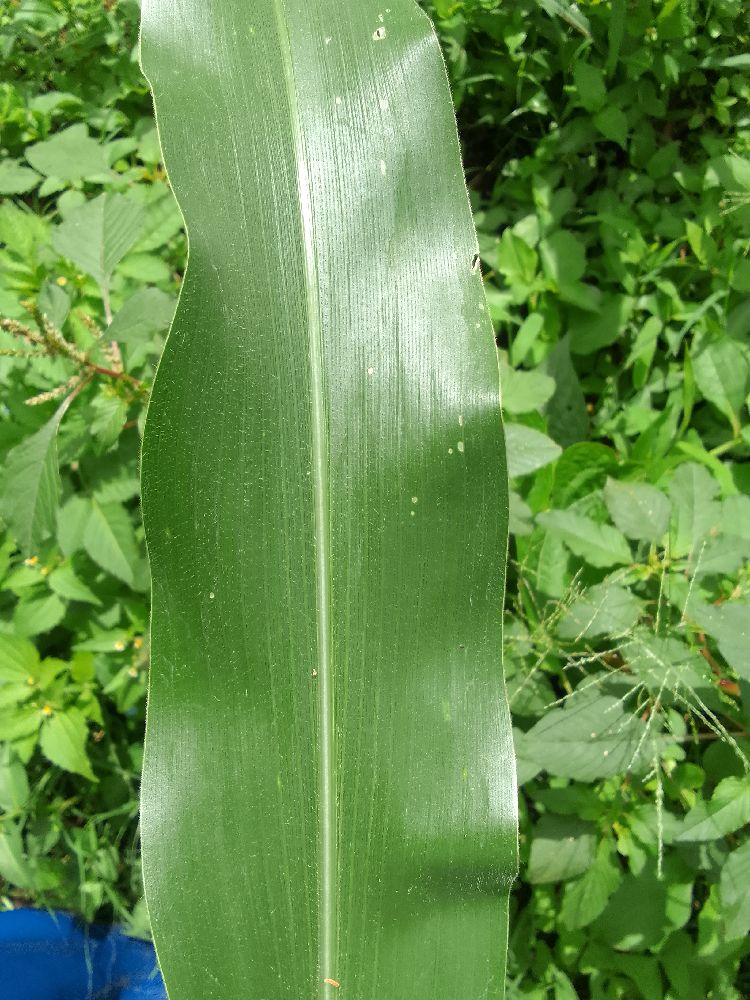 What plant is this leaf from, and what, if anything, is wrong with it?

maize, healthy
